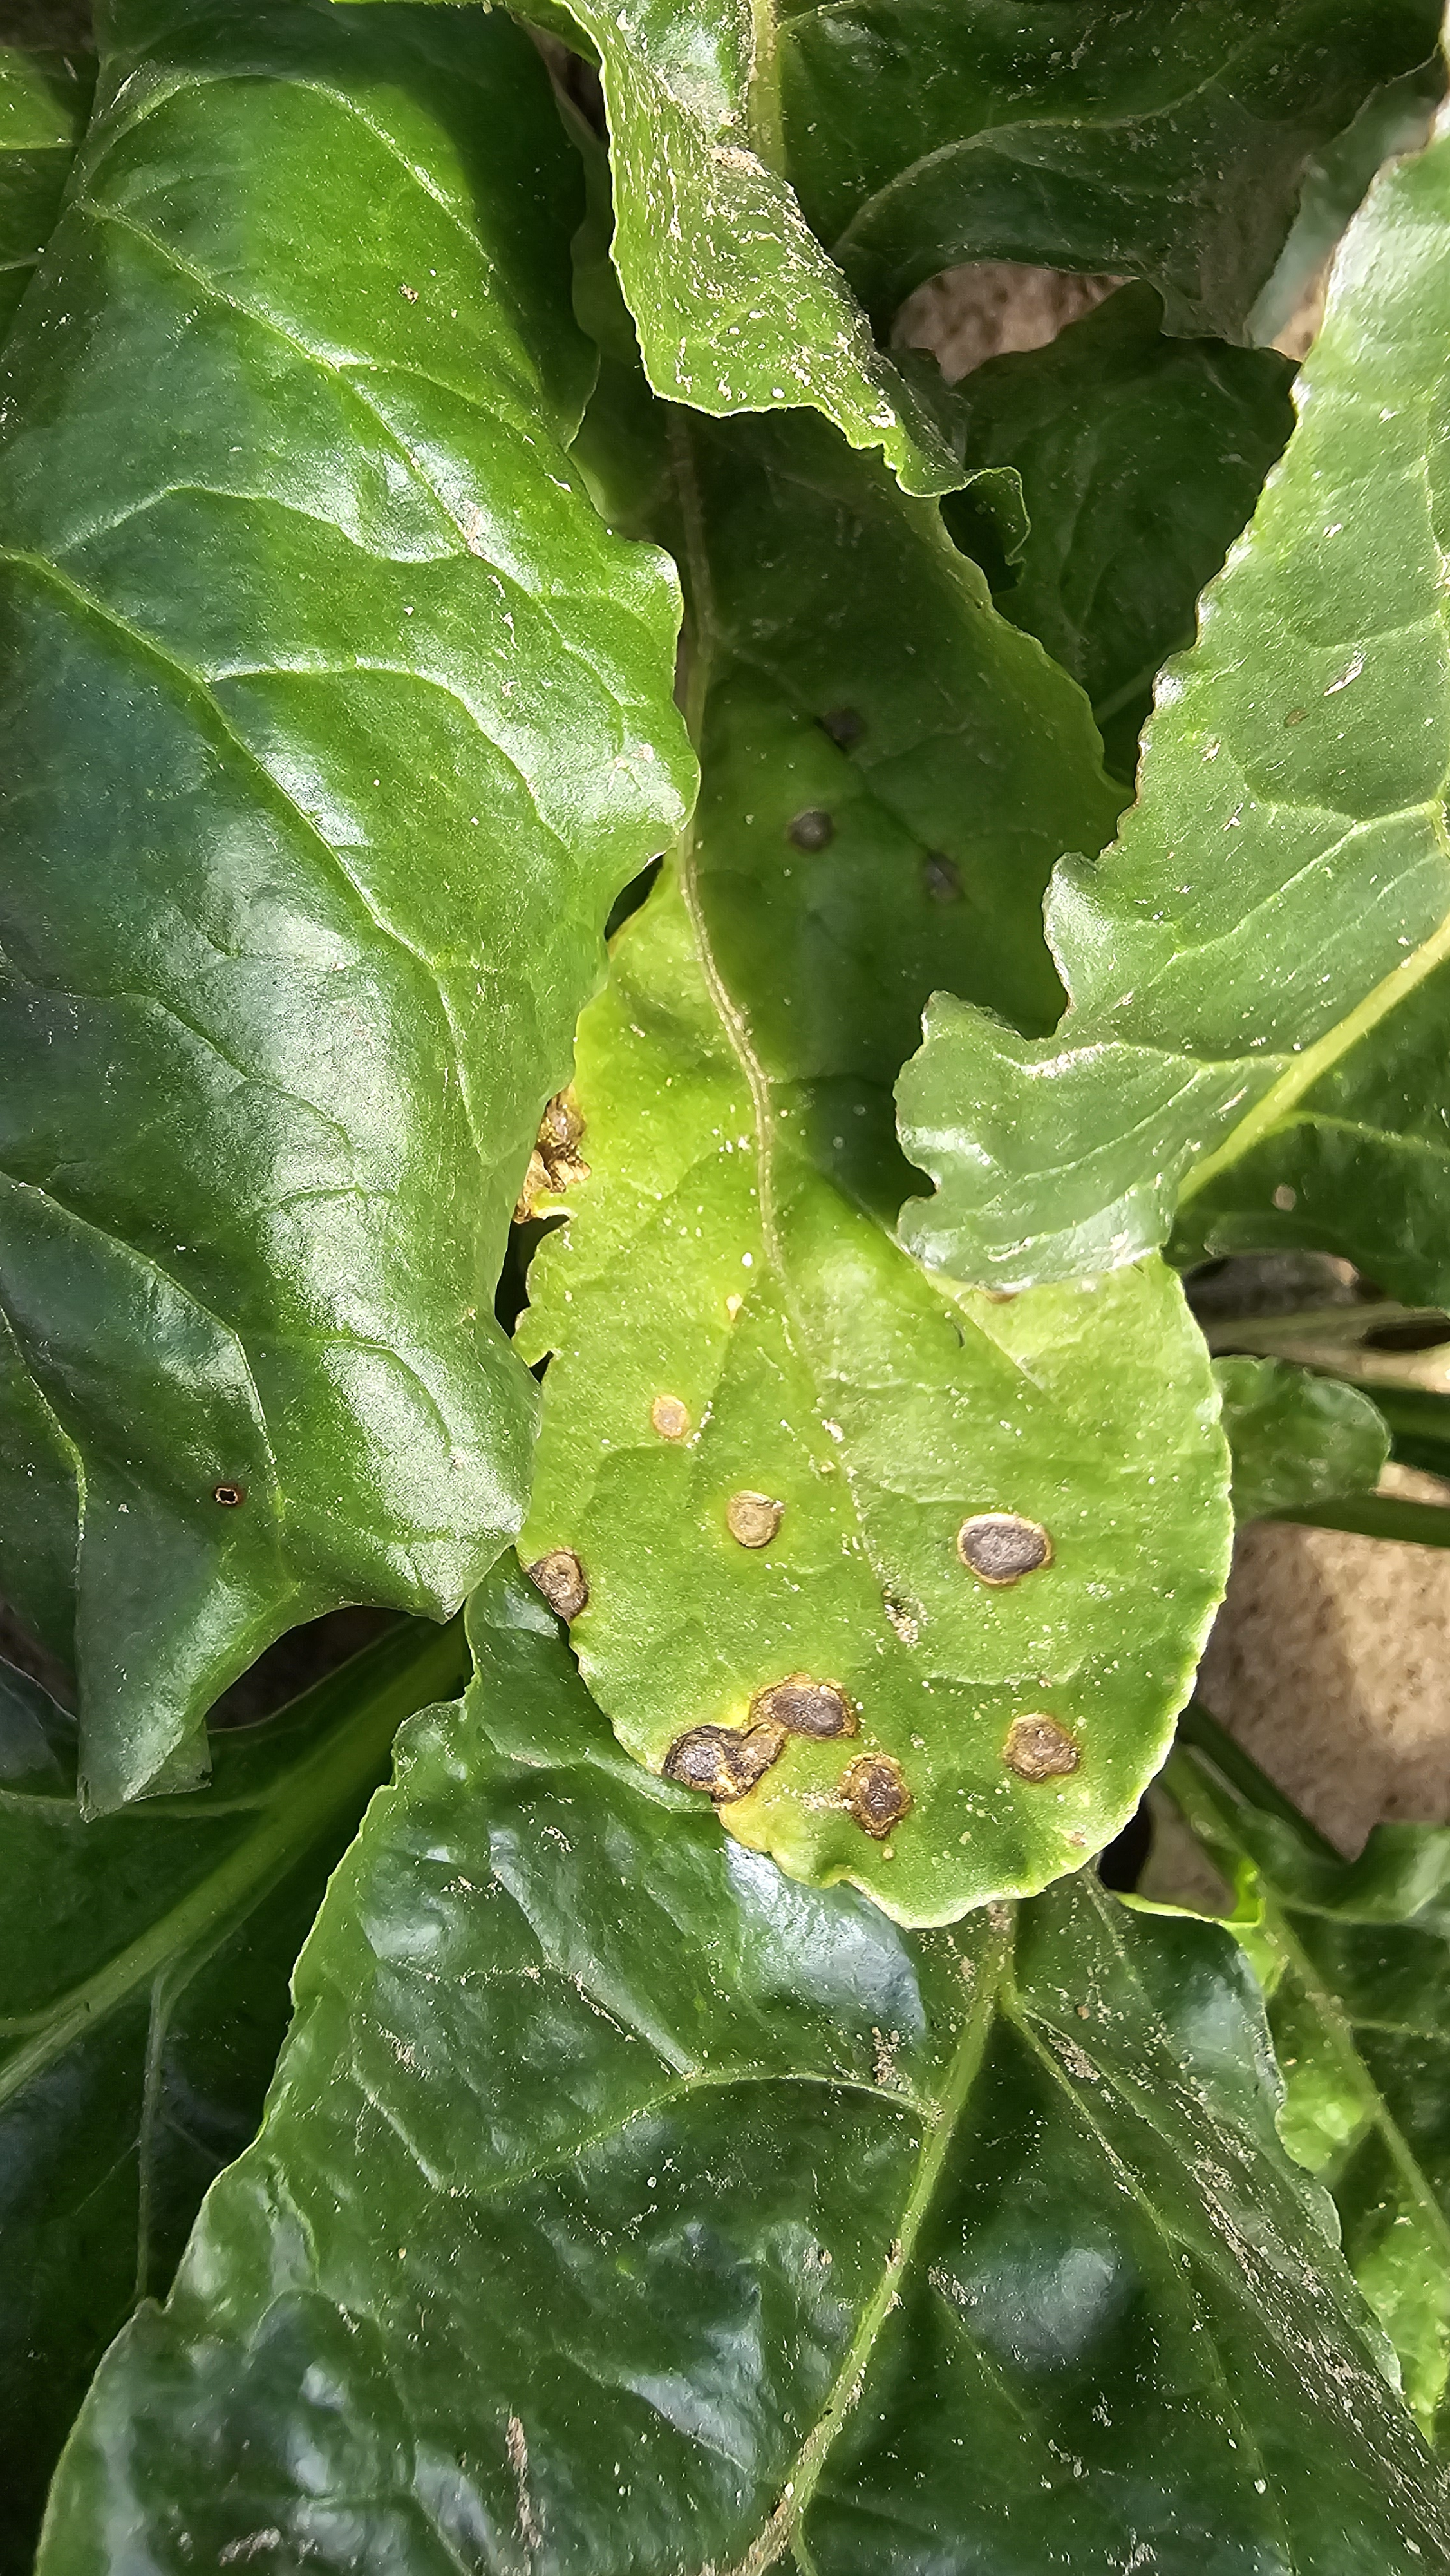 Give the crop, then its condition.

beet, cercospora
